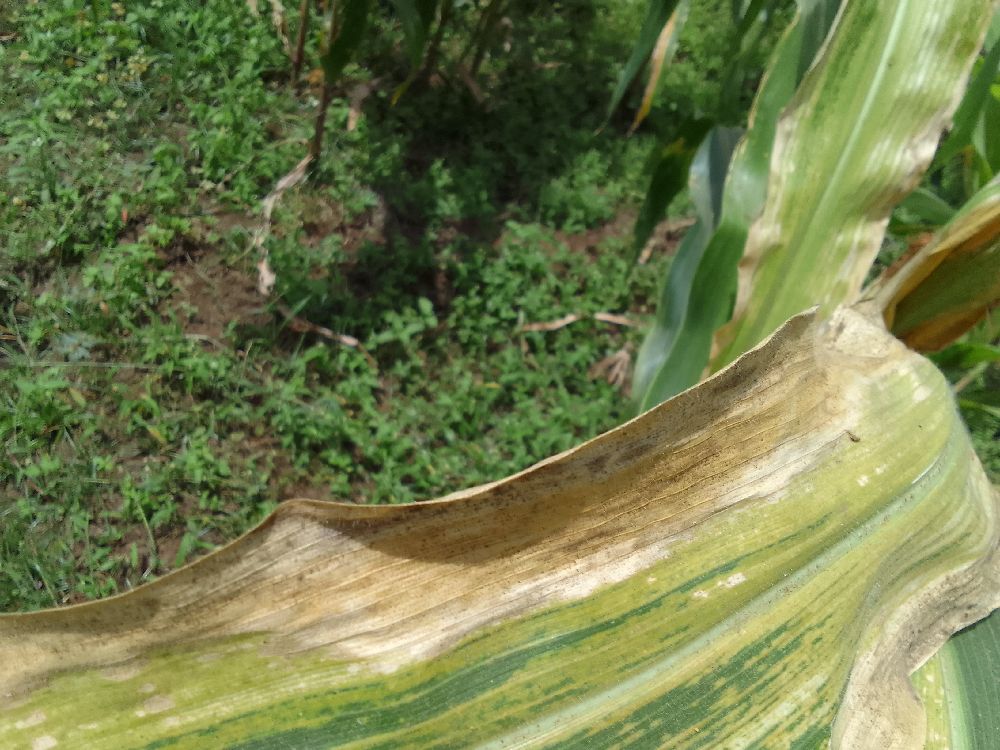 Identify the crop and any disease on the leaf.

maize, maize lethal necrosis
